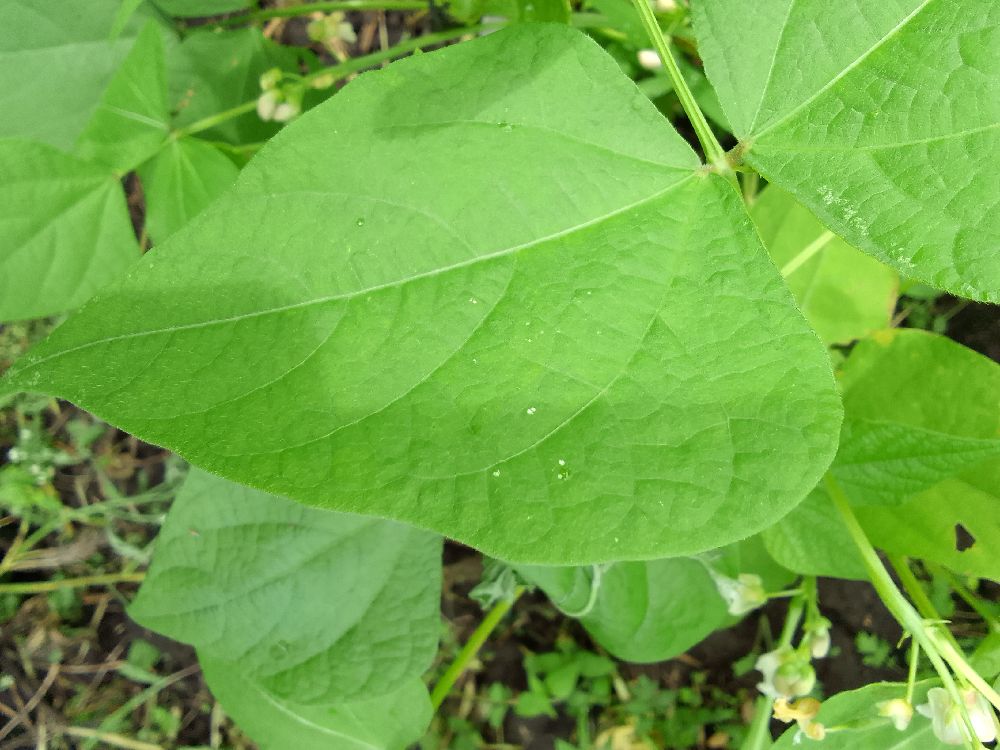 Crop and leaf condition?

common bean, healthy
